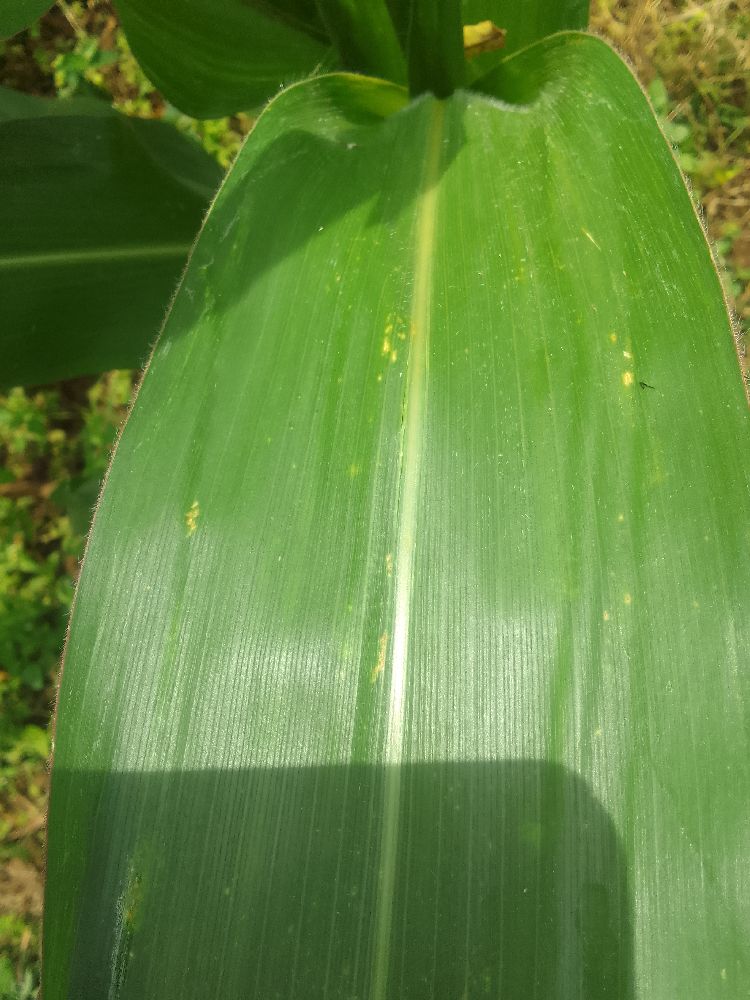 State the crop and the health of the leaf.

maize, healthy
